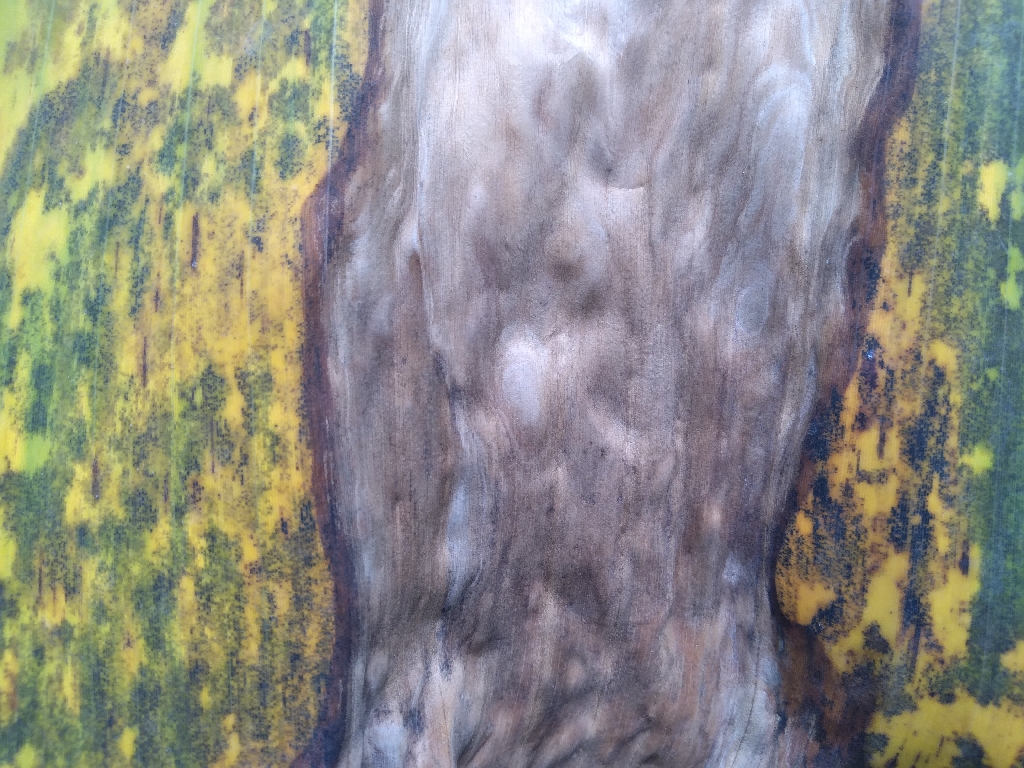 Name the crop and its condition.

banana, black sigatoka
